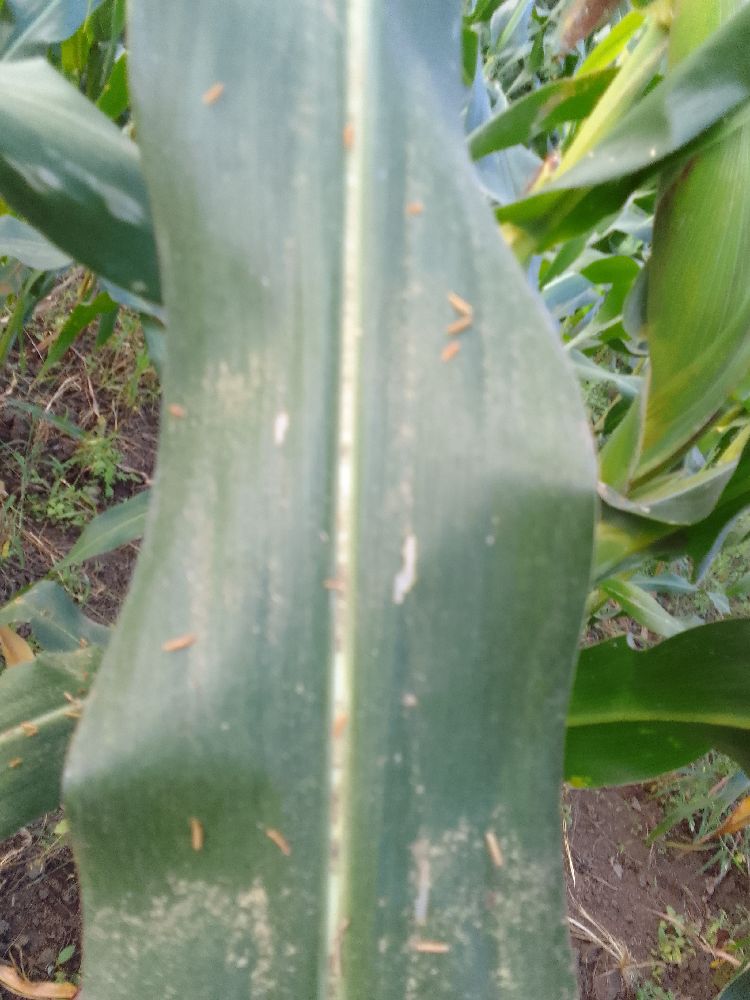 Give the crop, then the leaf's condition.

maize, healthy
